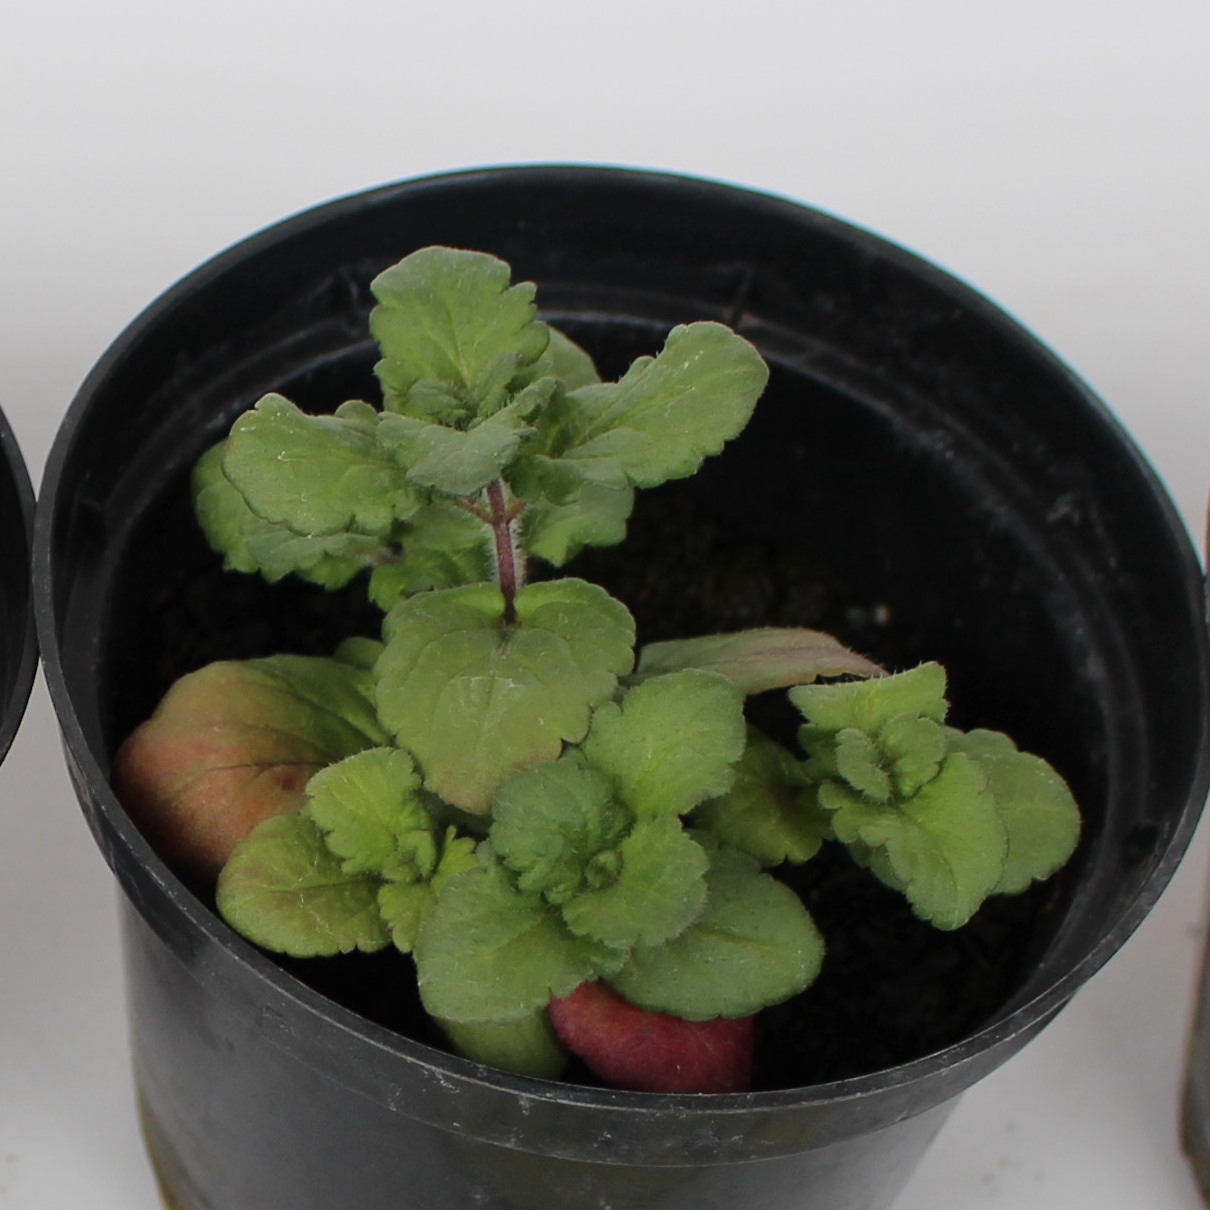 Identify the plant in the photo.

Veronica persica
